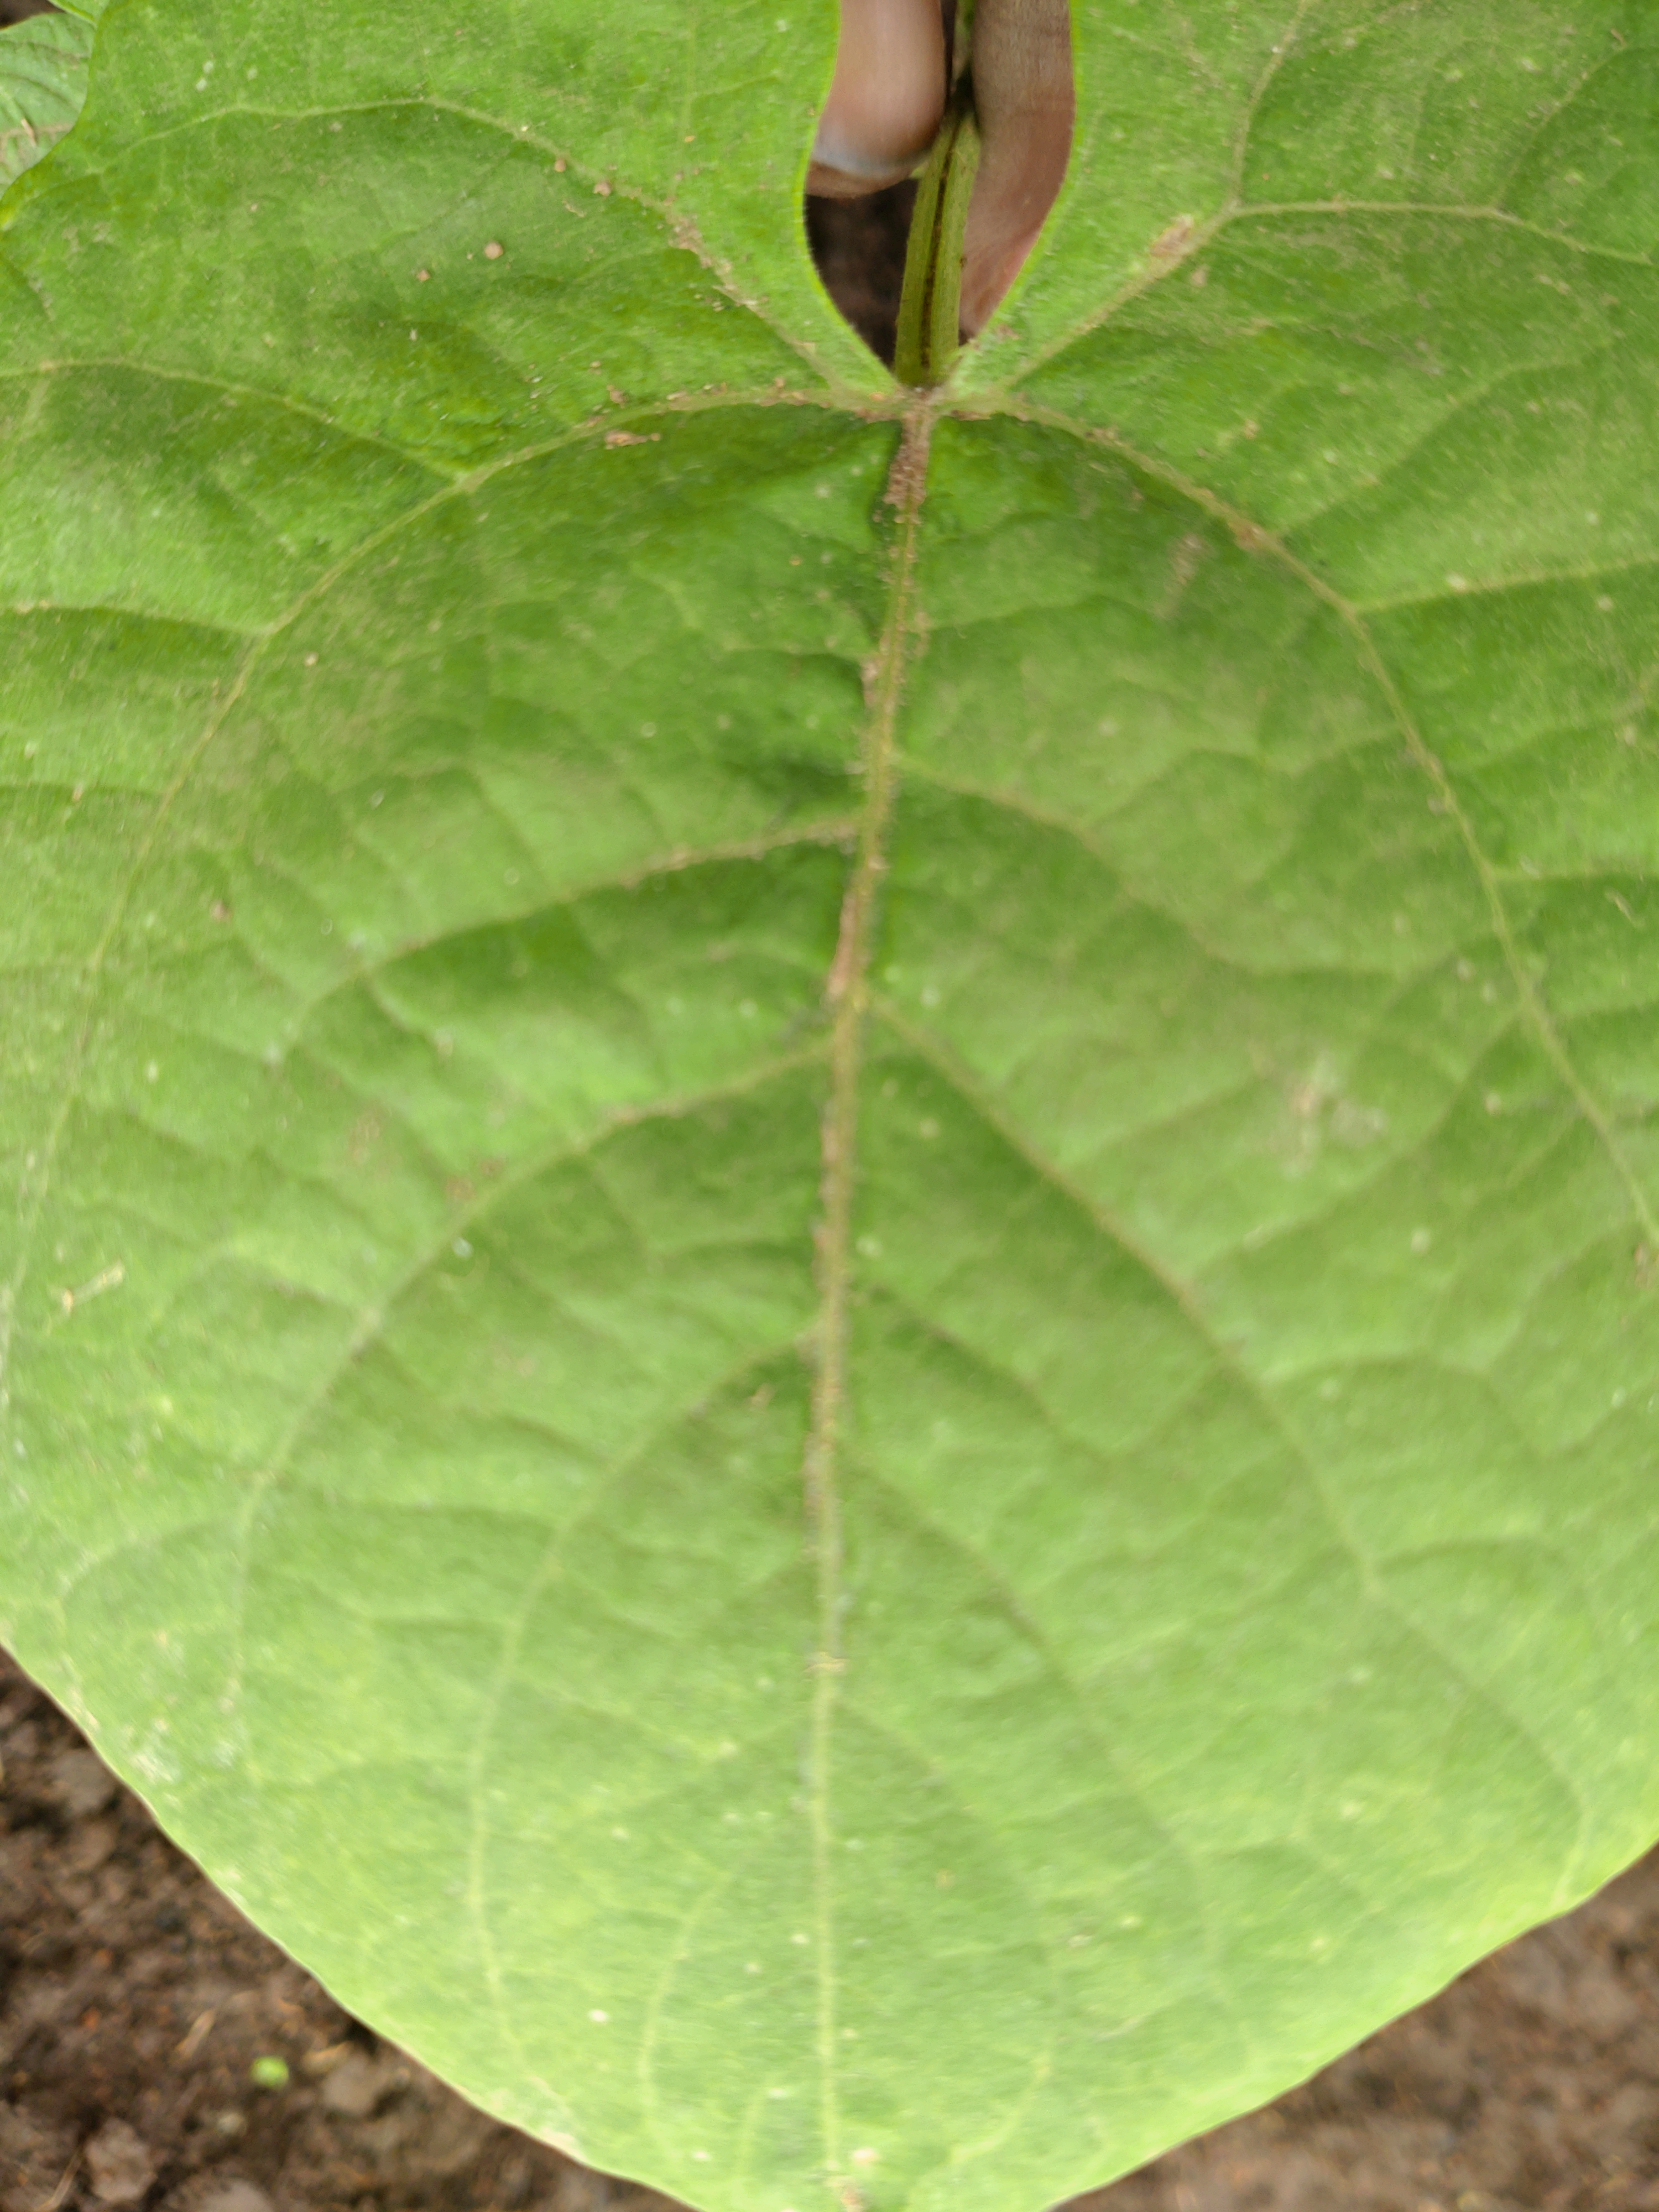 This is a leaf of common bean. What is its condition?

healthy
